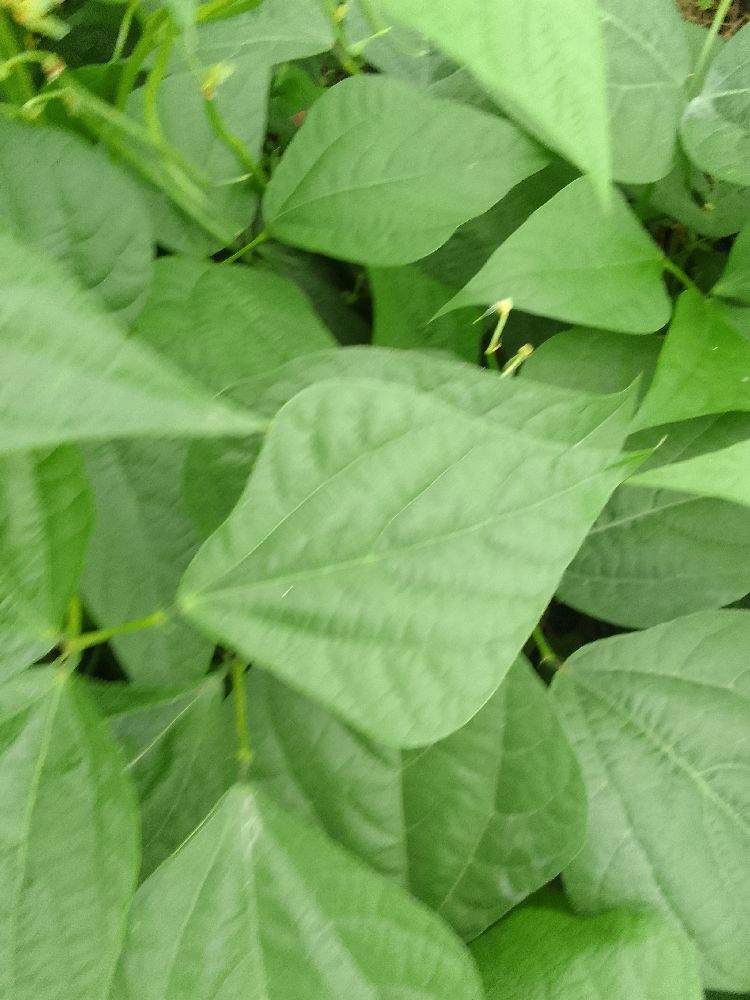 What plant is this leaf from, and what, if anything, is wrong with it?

common bean, healthy
